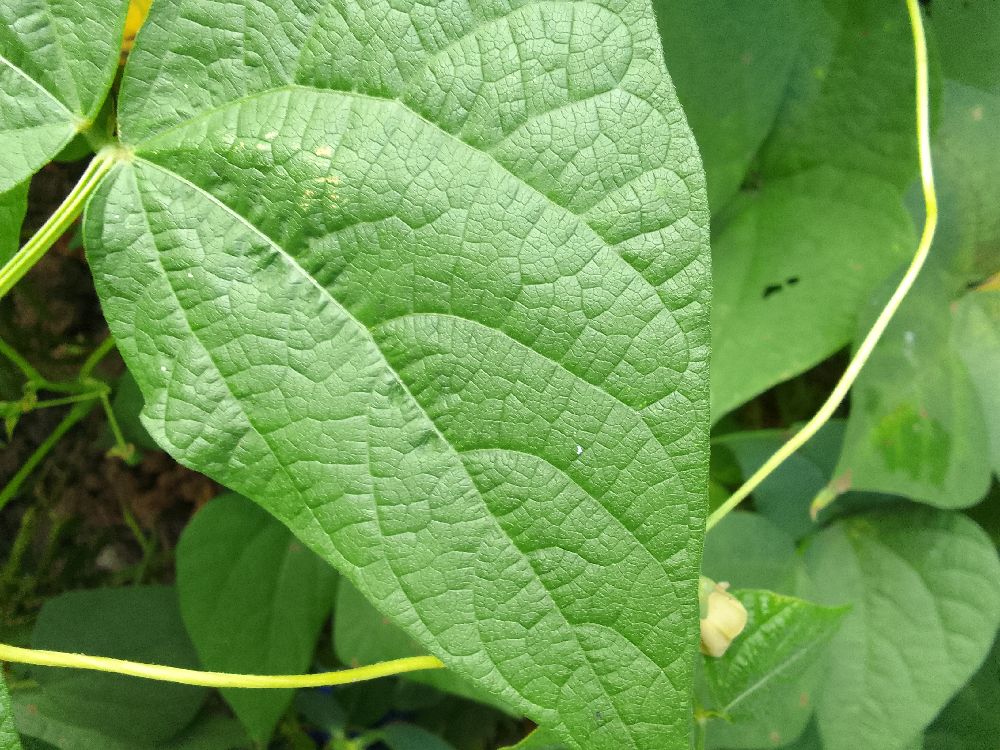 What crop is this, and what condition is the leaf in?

common bean, healthy
